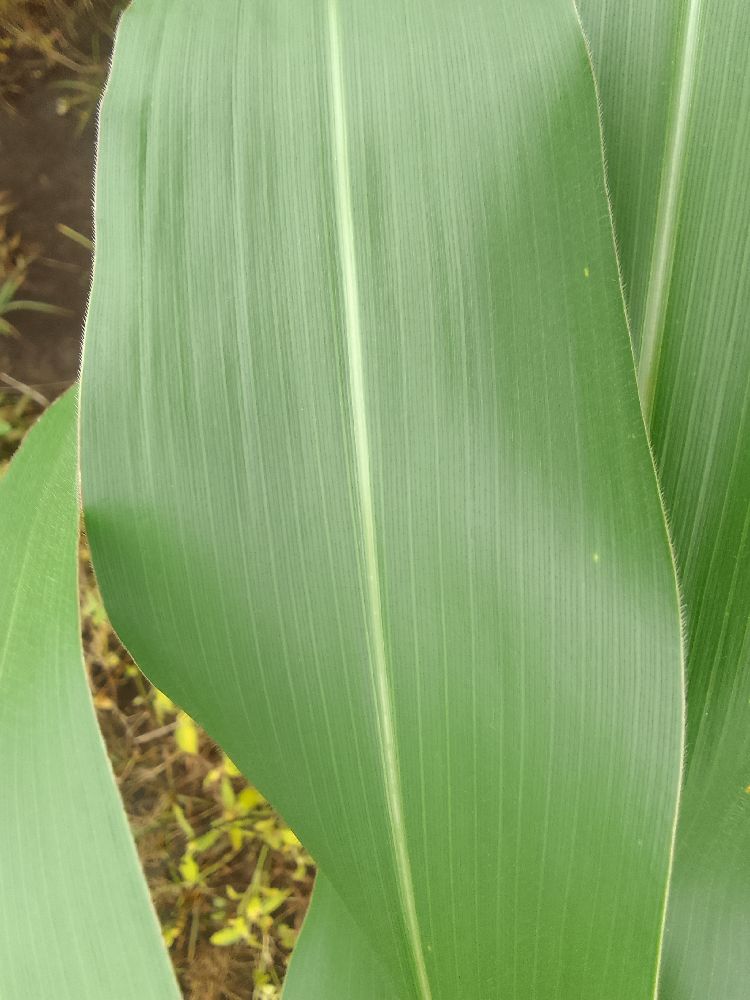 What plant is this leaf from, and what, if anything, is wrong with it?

maize, healthy
